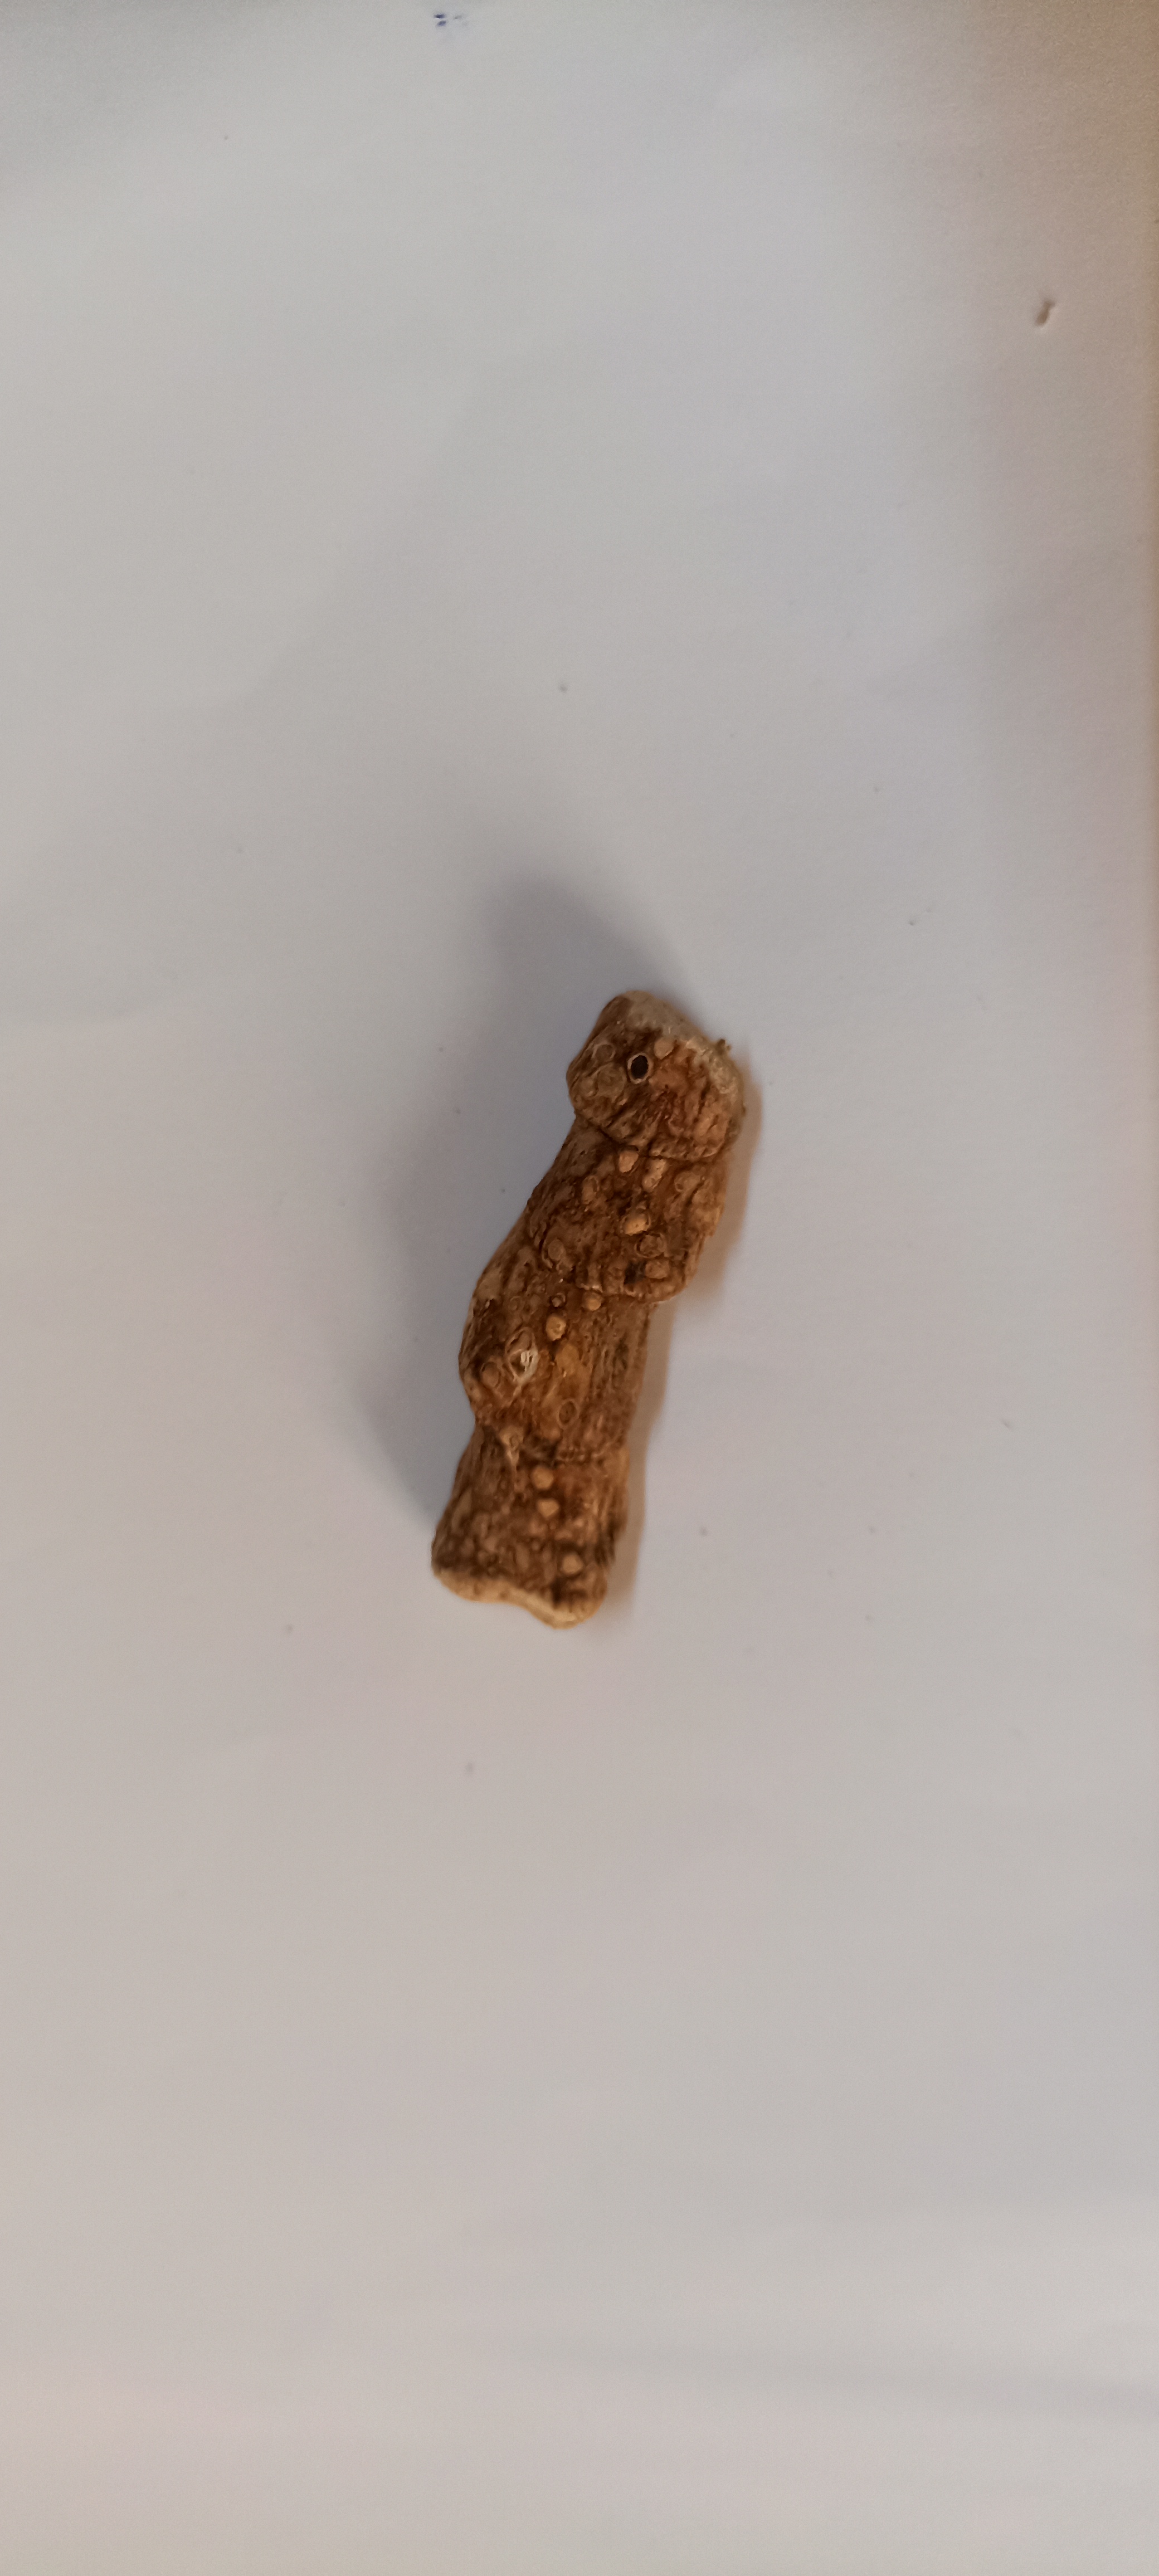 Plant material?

vekhand
